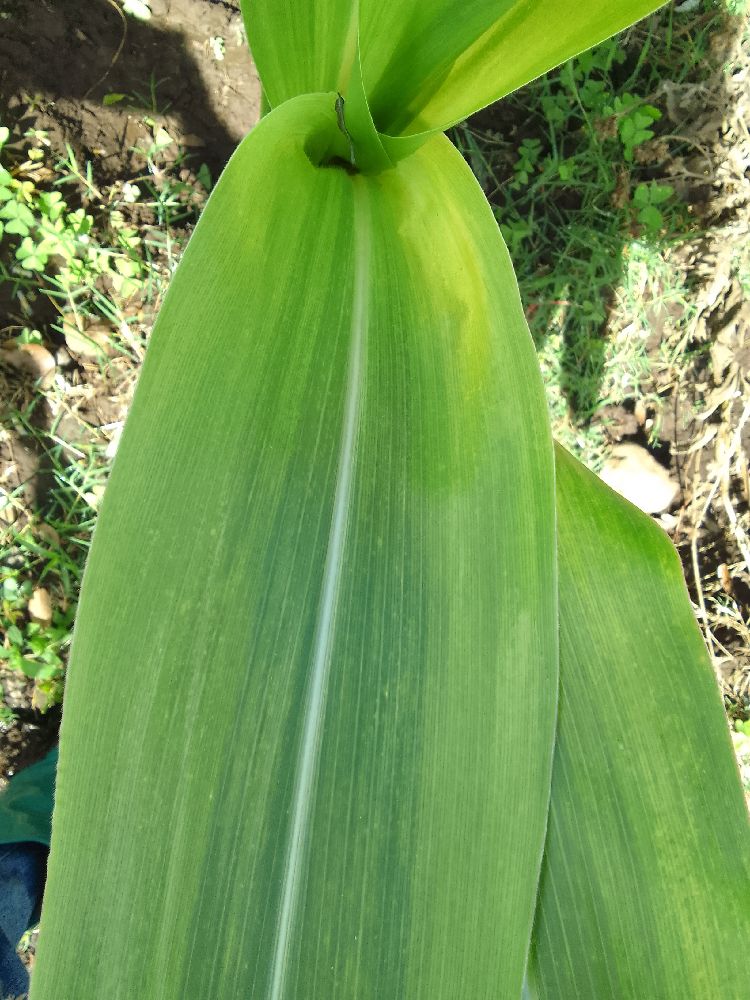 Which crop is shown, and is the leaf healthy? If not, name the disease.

maize, maize lethal necrosis
